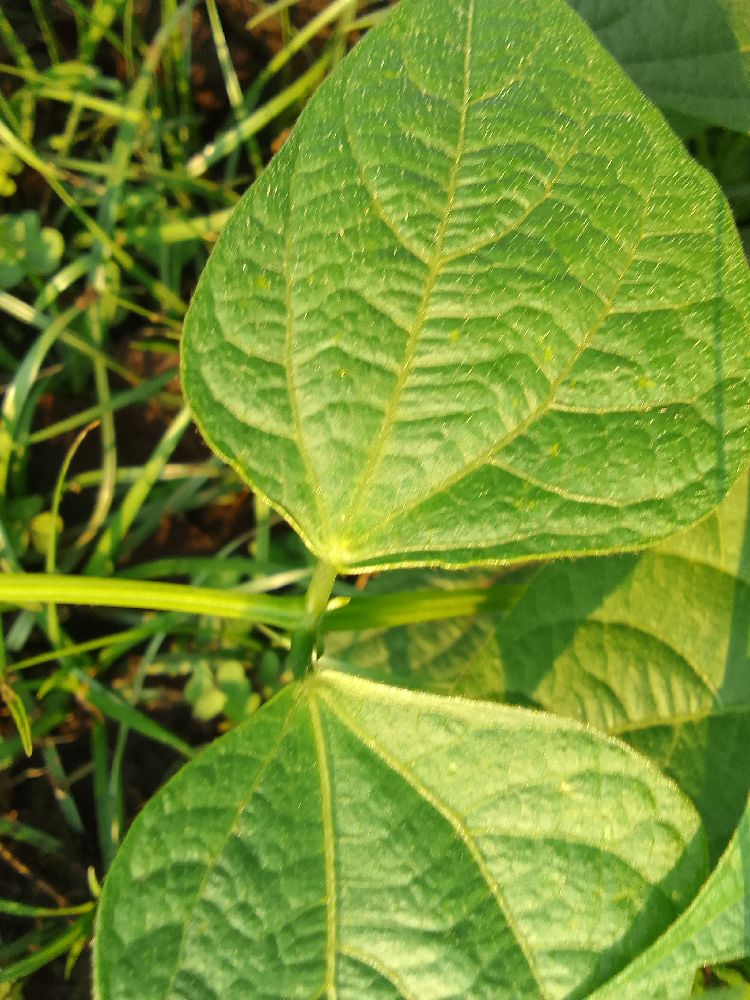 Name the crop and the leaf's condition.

common bean, healthy
